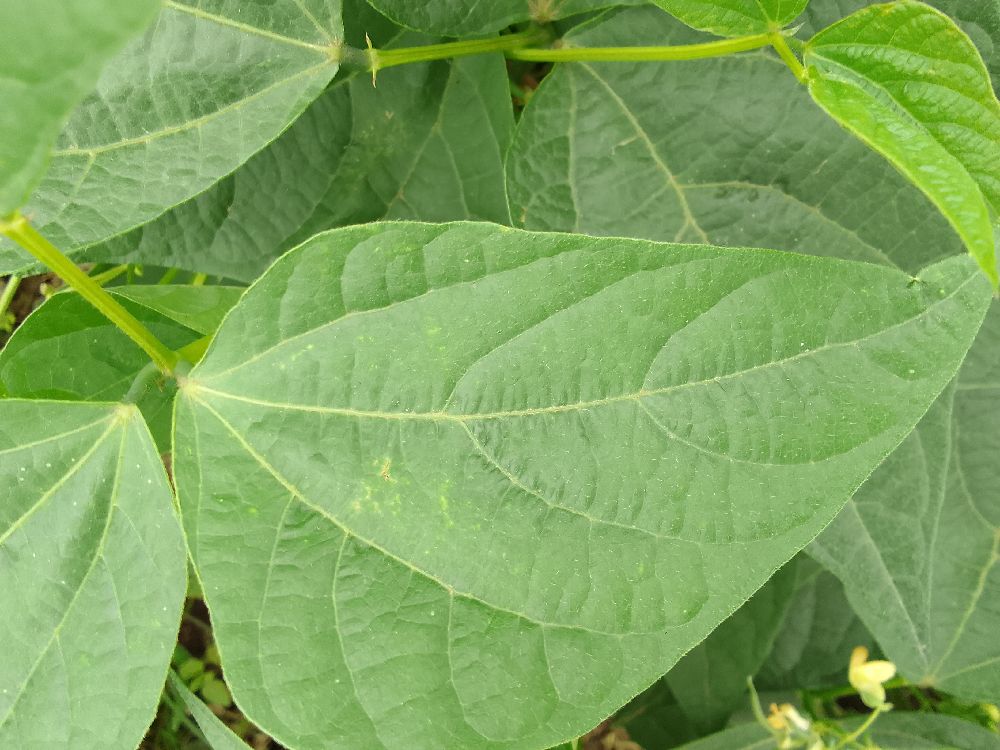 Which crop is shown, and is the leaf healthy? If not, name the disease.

common bean, healthy
